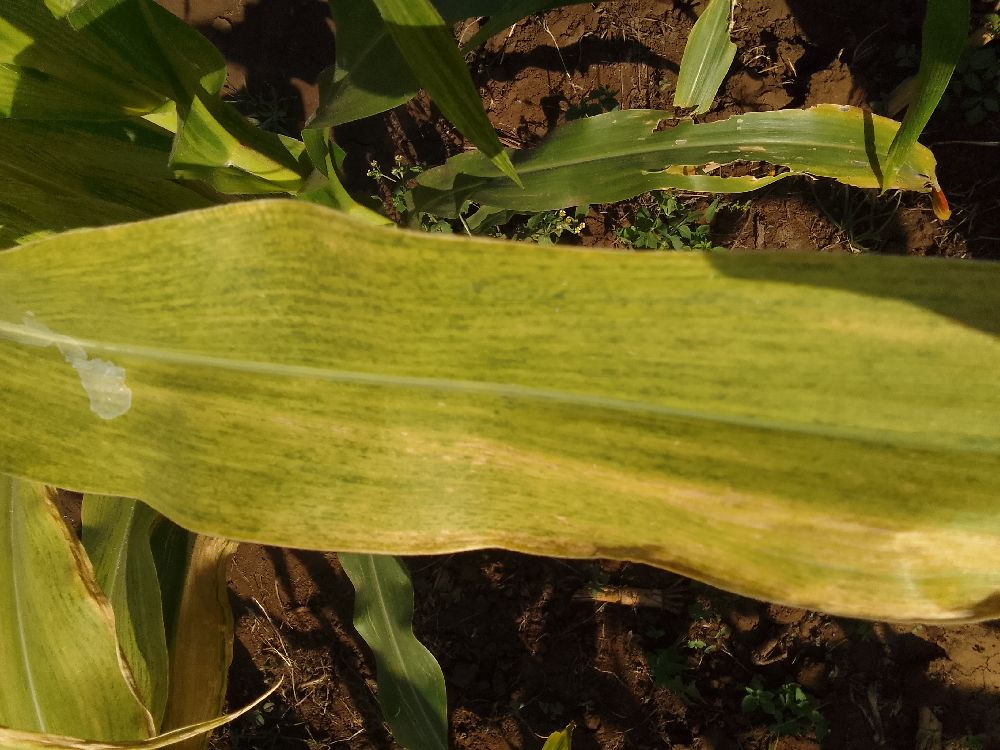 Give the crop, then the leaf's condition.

maize, maize lethal necrosis
